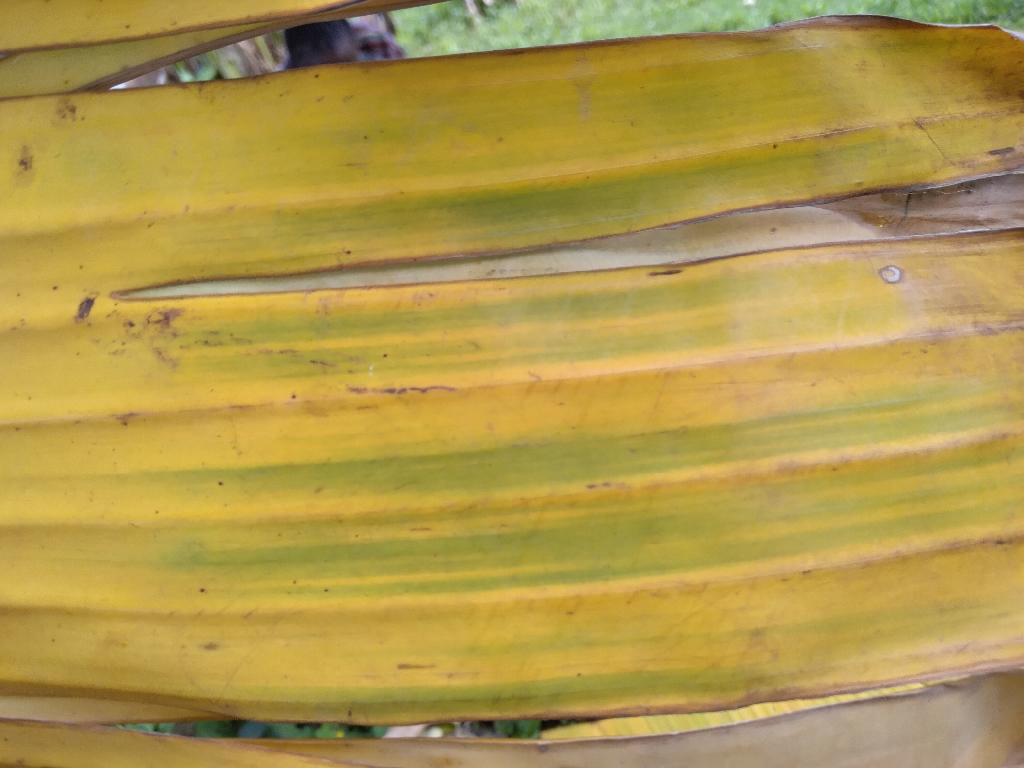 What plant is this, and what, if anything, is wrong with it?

banana, fusarium wilt race 1
